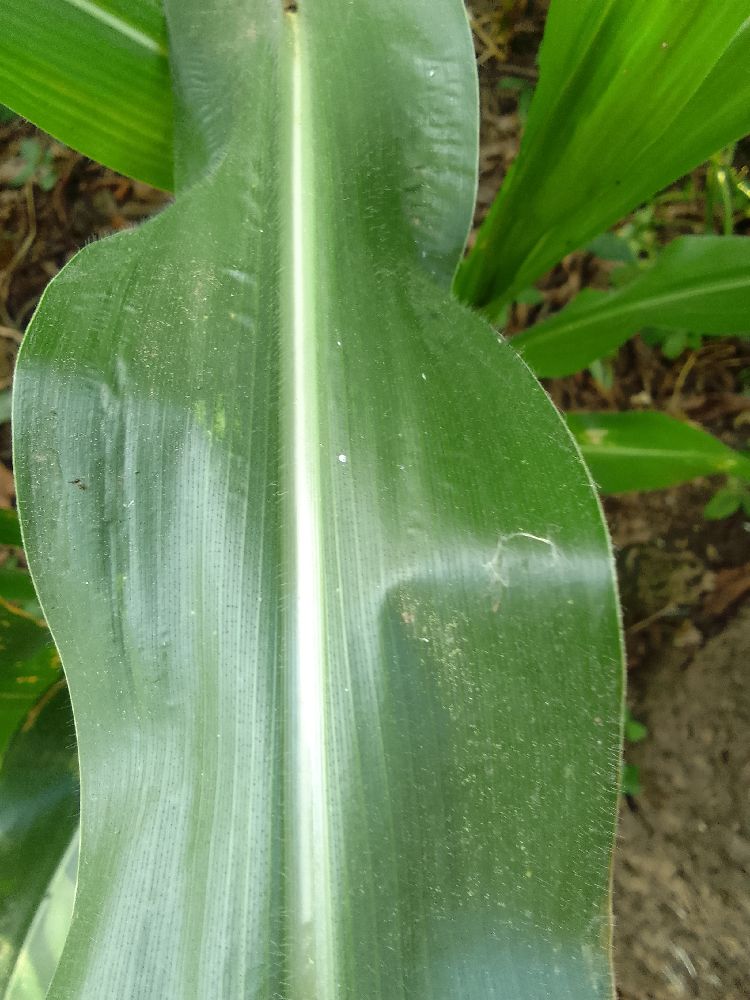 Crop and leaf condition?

maize, healthy
